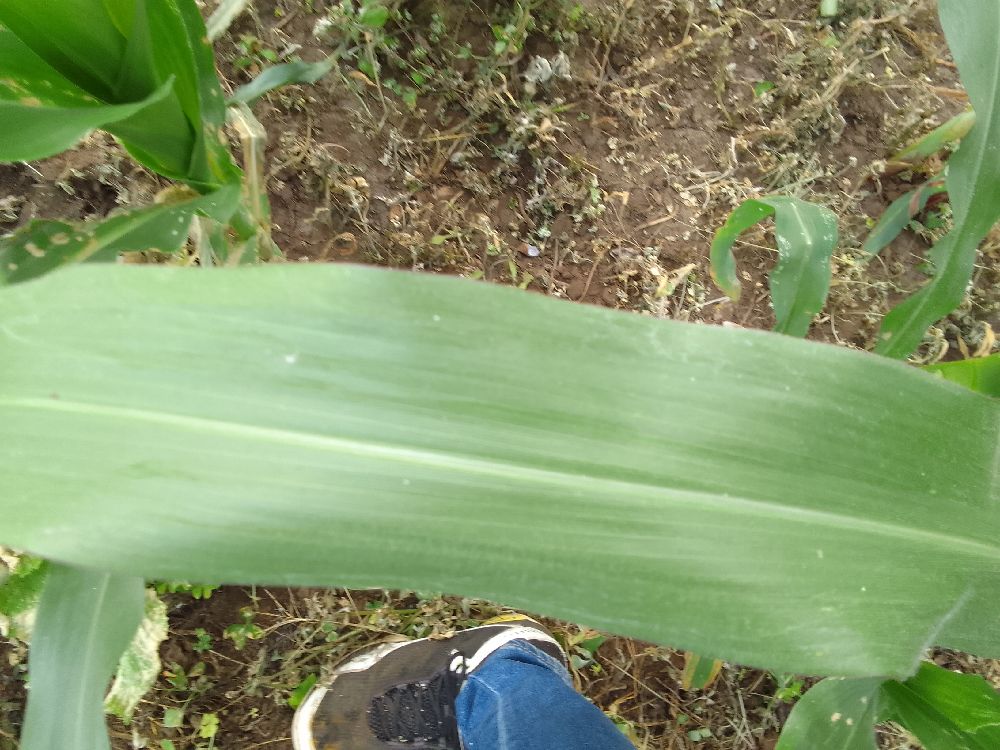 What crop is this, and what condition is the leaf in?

maize, healthy
